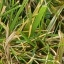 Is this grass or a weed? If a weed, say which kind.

grass
